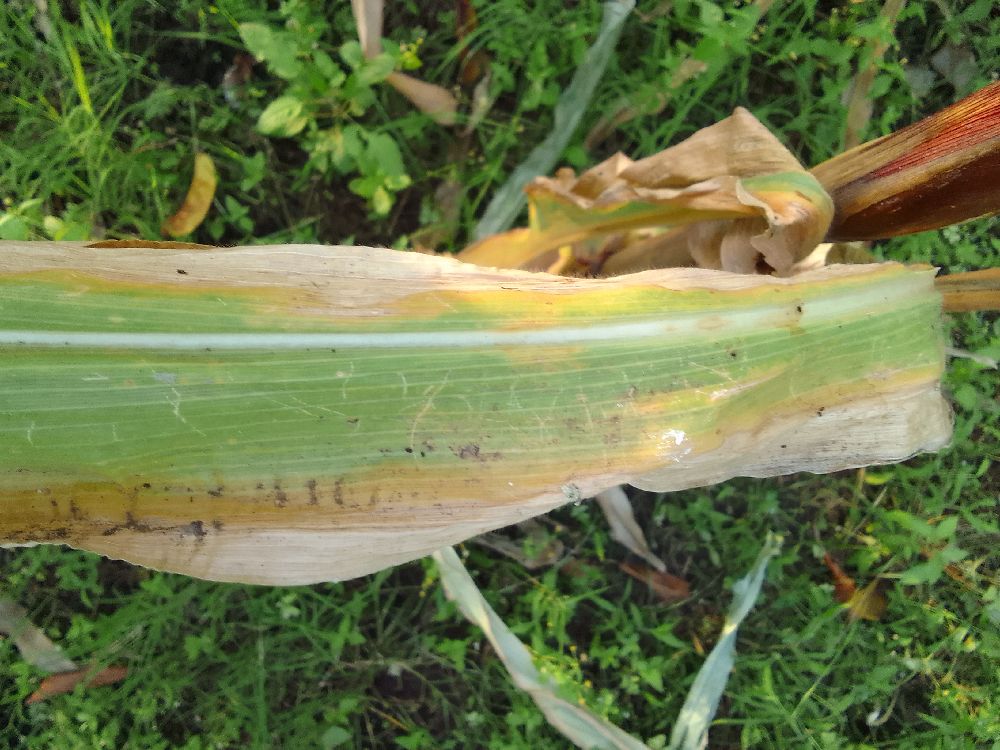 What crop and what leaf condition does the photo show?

maize, maize lethal necrosis
